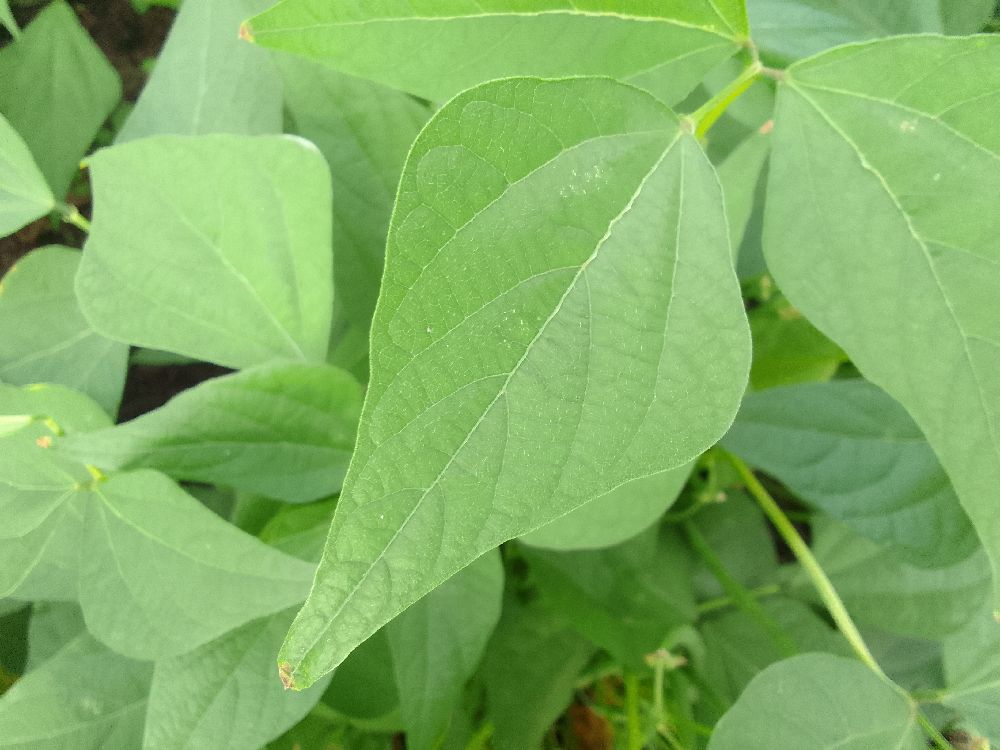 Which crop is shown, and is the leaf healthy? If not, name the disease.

common bean, healthy
